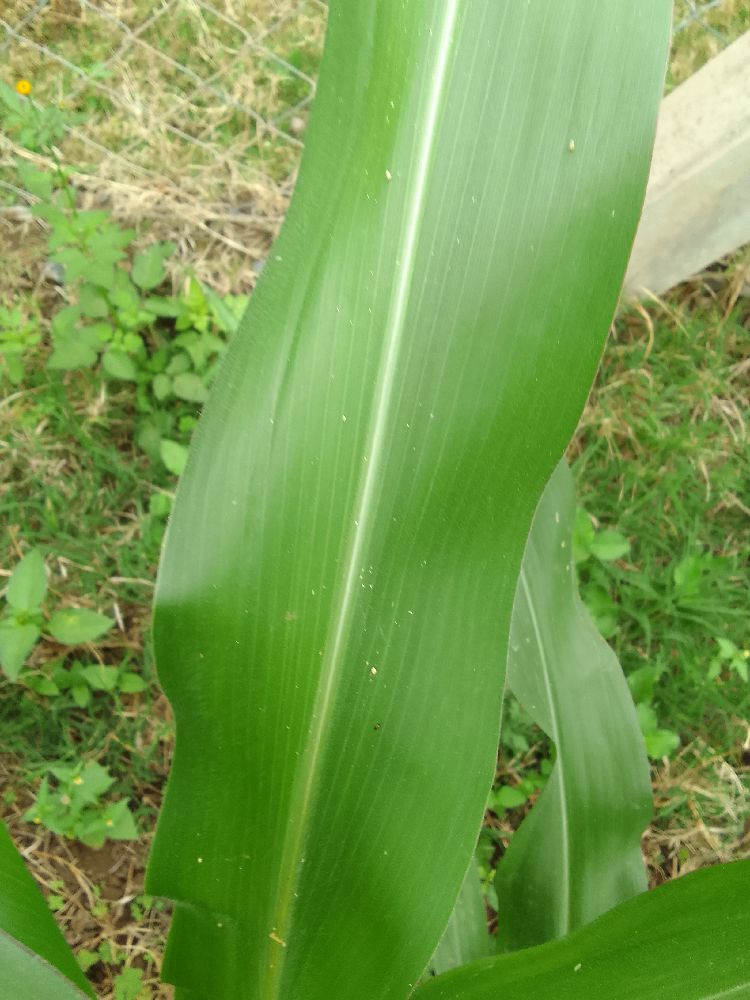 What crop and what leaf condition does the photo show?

maize, healthy
